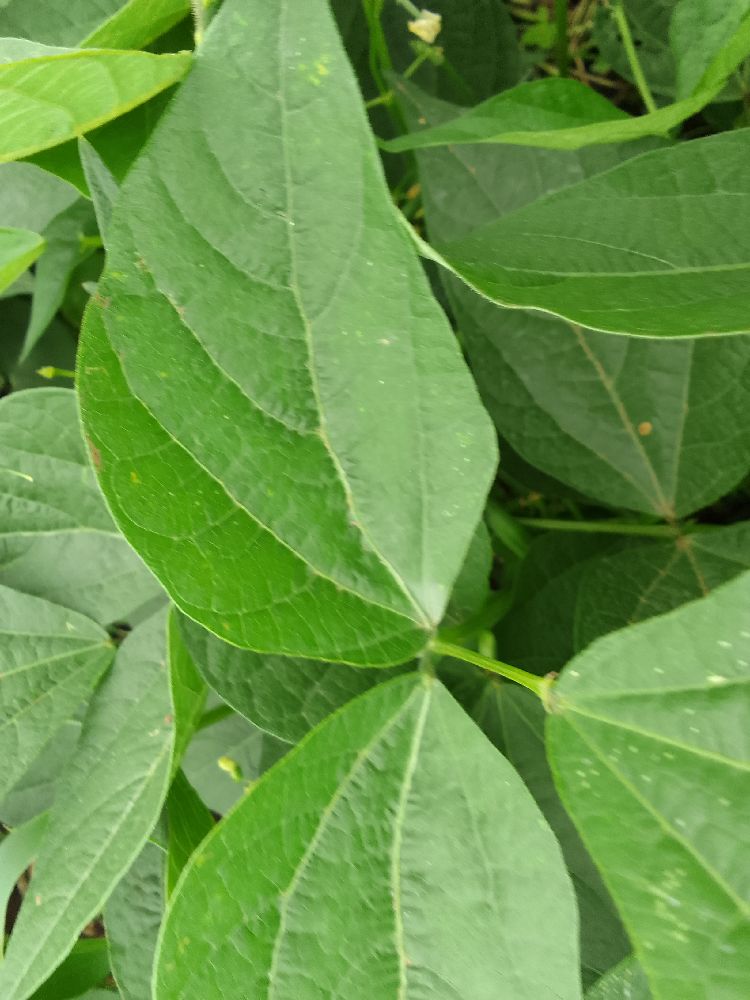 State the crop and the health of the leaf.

common bean, healthy
